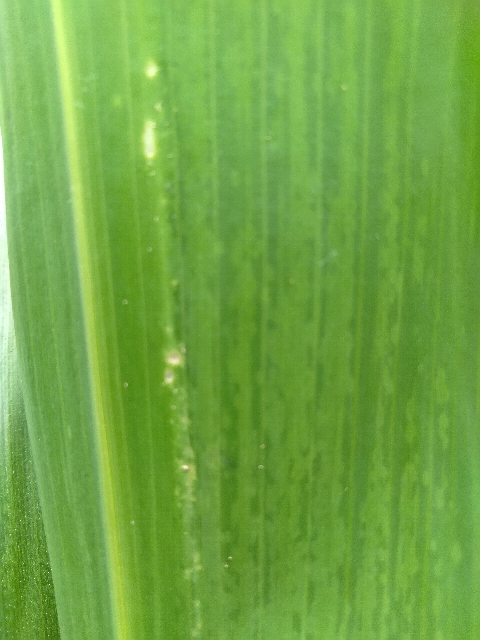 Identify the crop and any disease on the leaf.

maize, maize lethal necrosis
